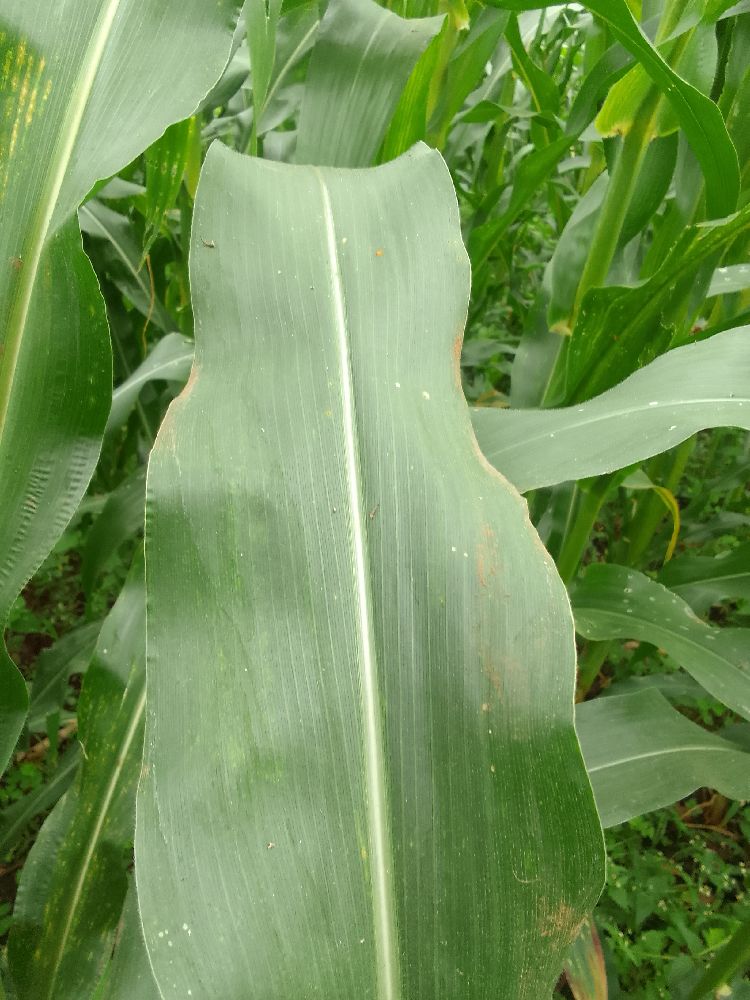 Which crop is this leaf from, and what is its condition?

maize, healthy
